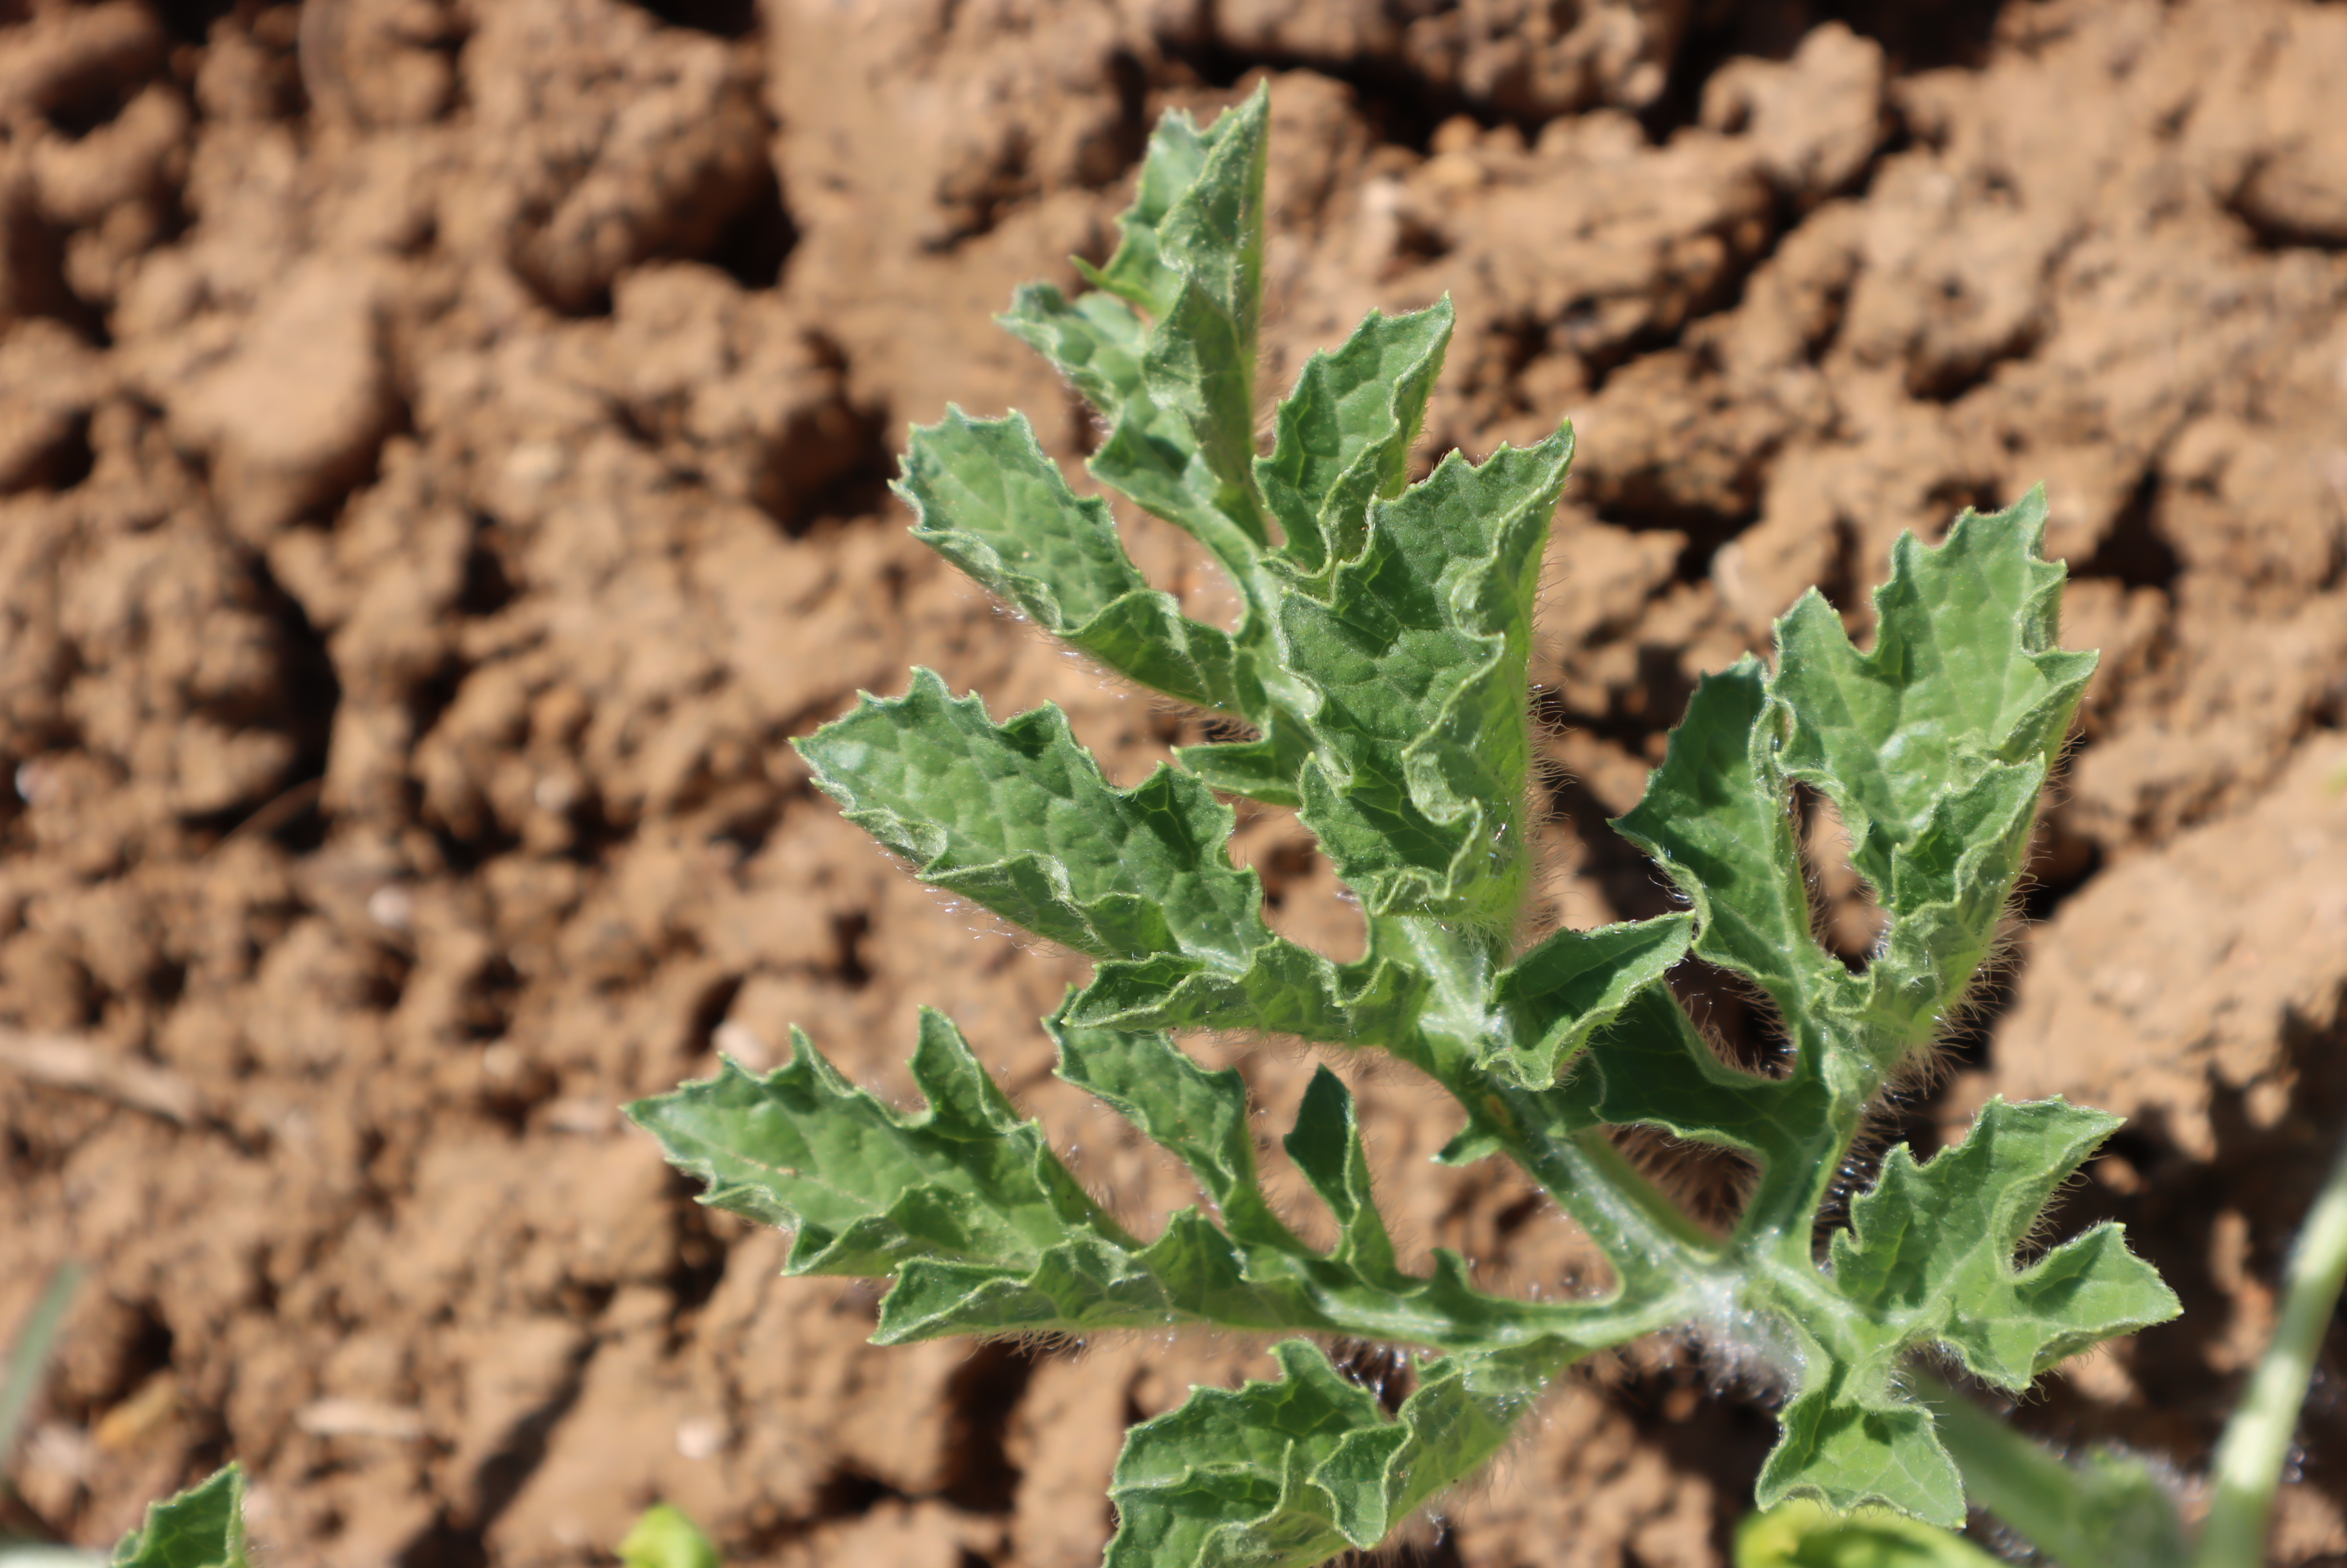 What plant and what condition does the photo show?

watermelon, healthy
